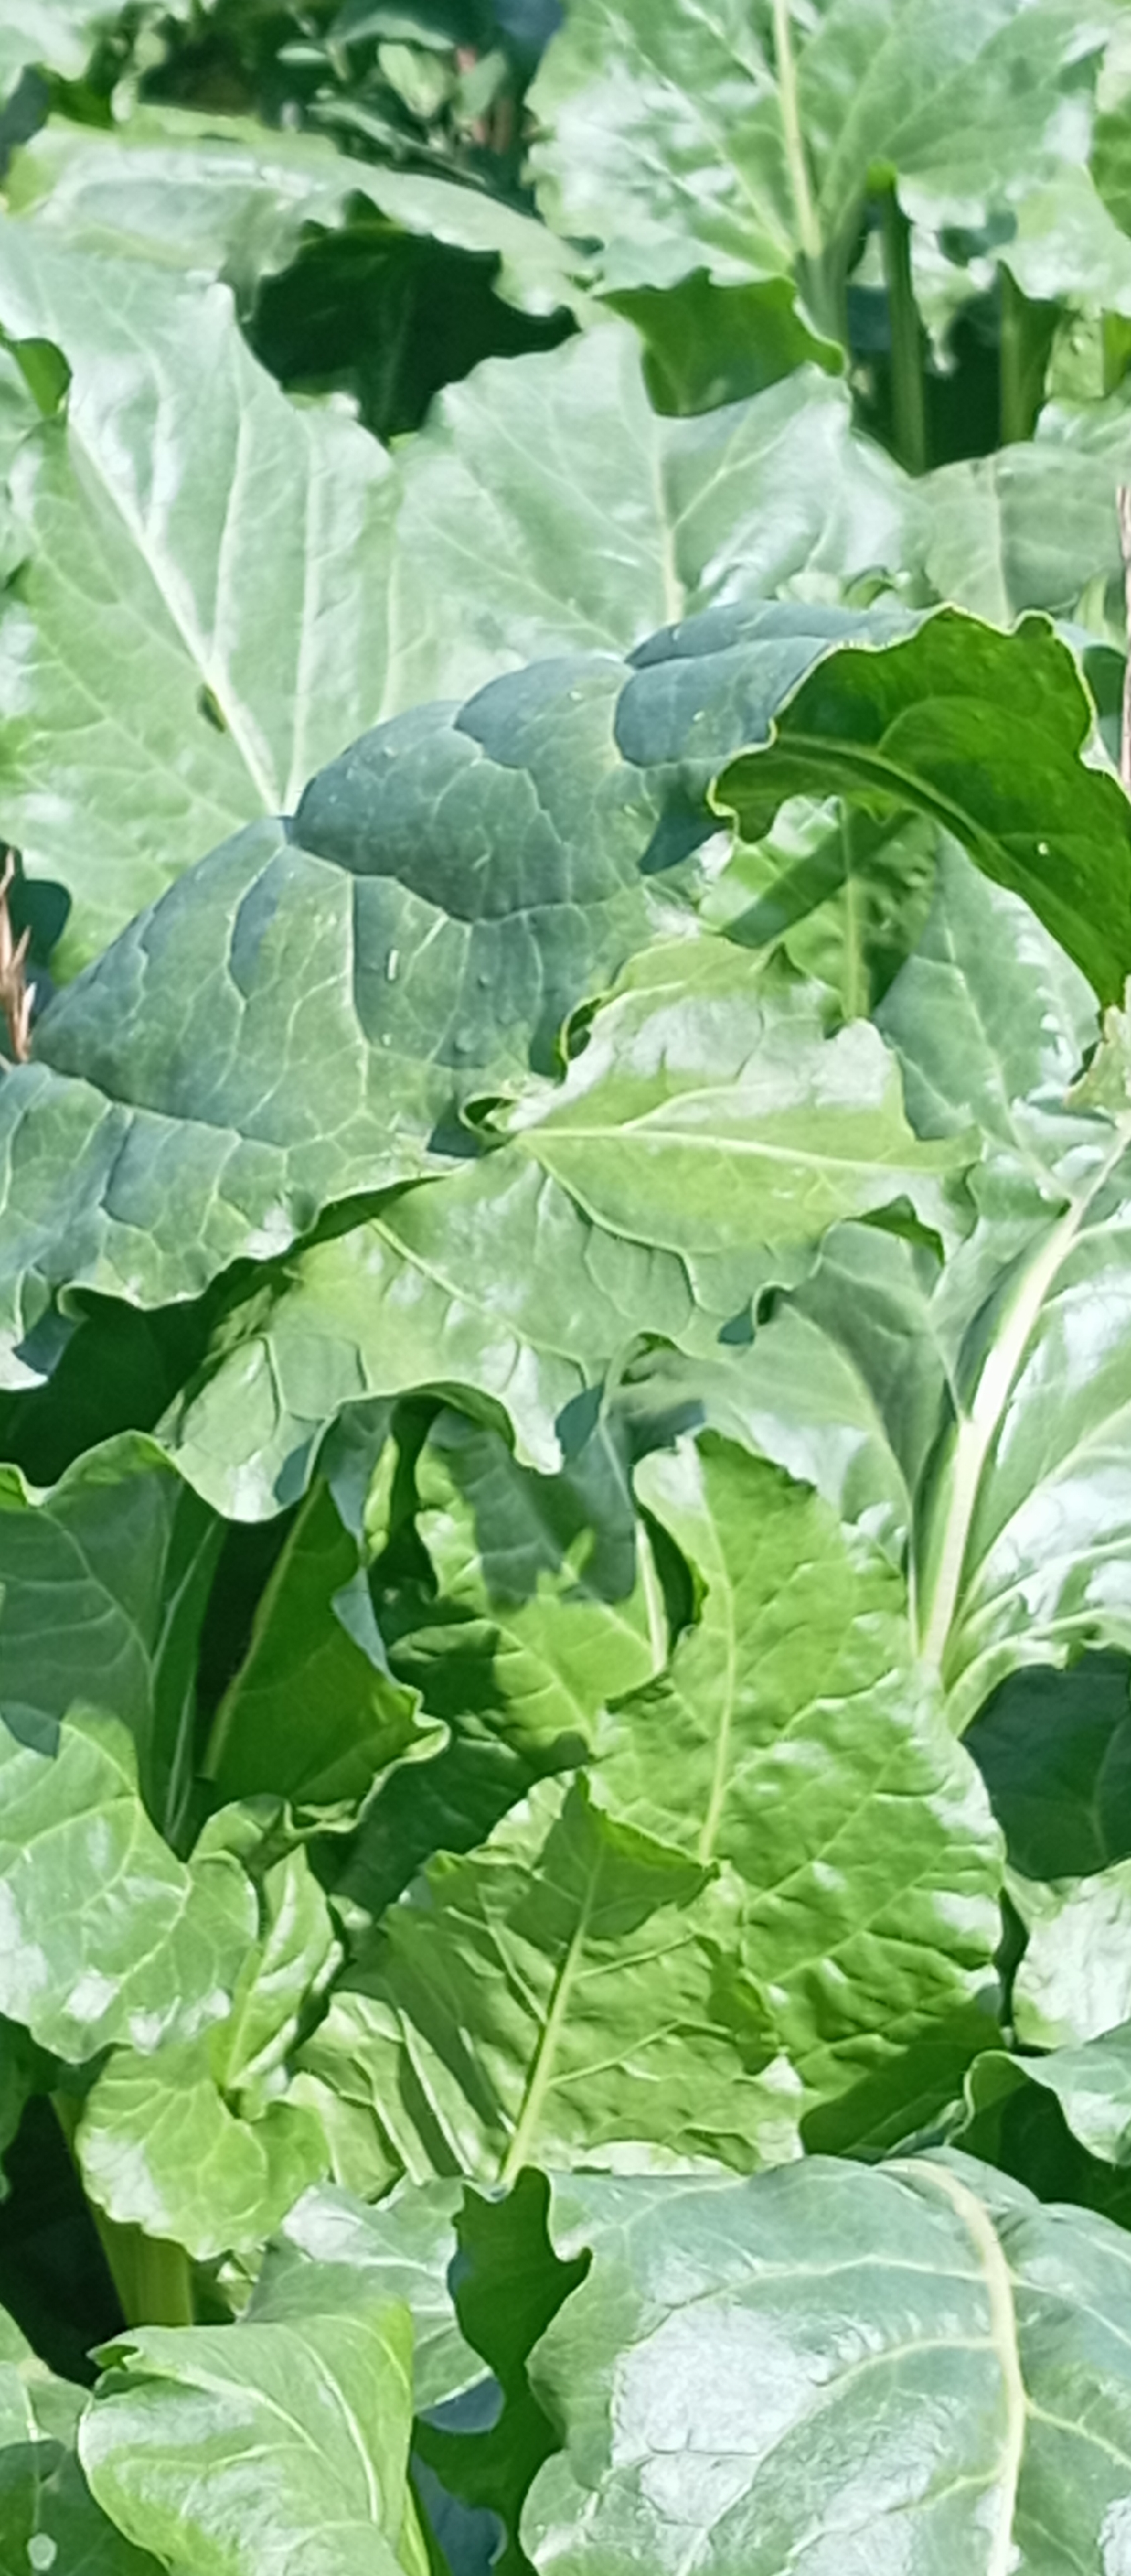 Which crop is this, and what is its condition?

beet, unaffected
